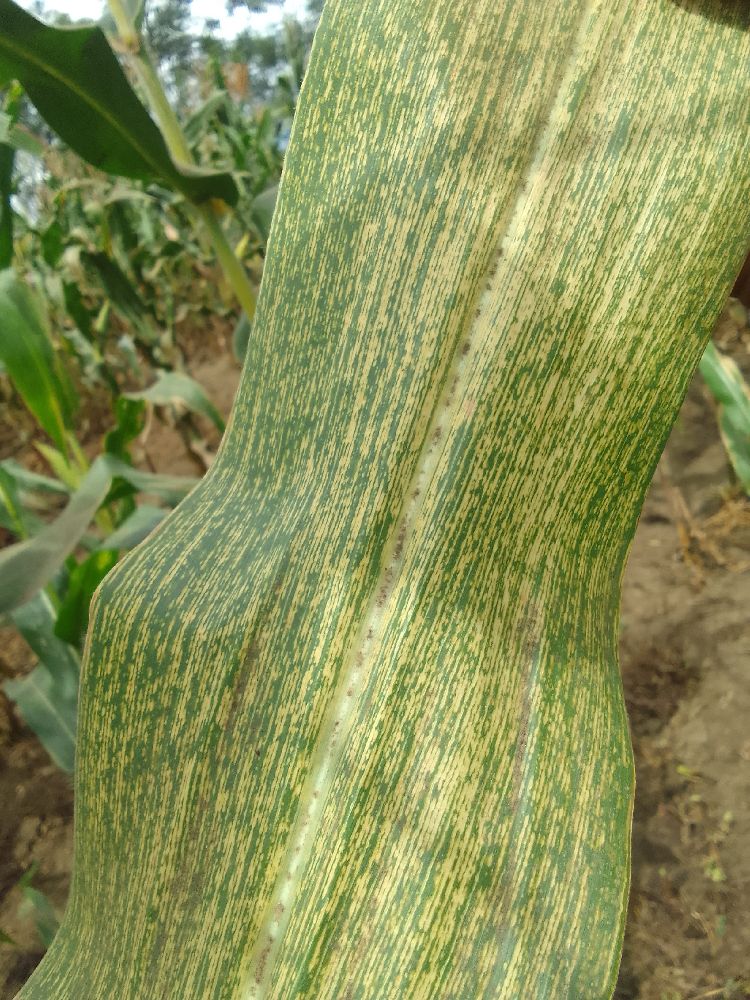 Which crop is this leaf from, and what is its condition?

maize, maize streak virus
